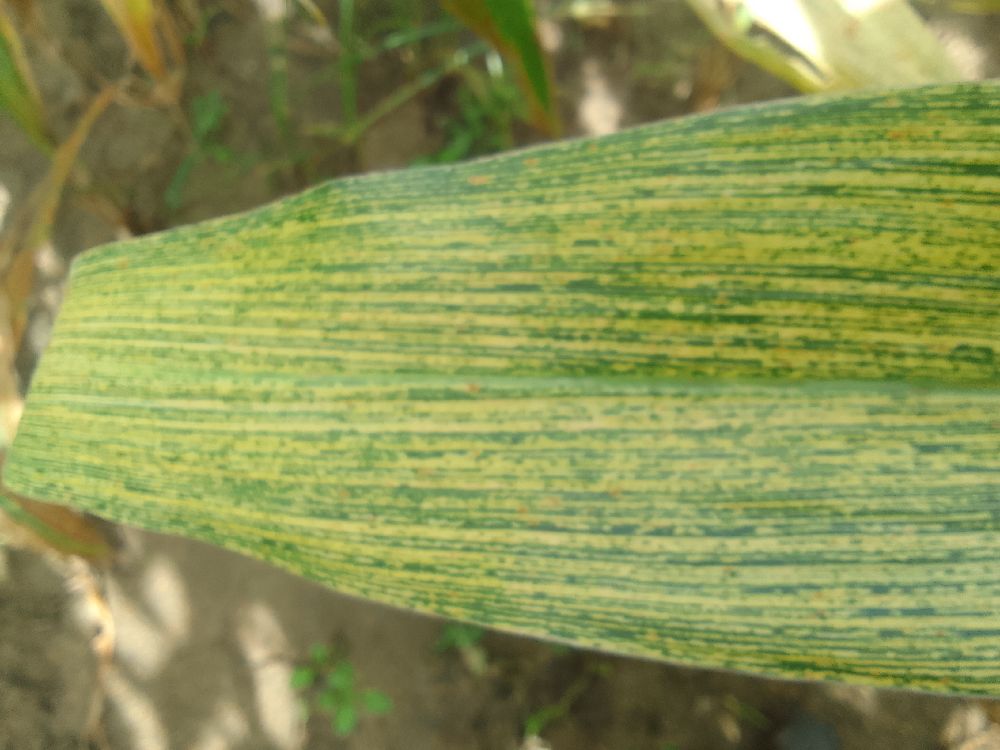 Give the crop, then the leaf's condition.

maize, maize streak virus
